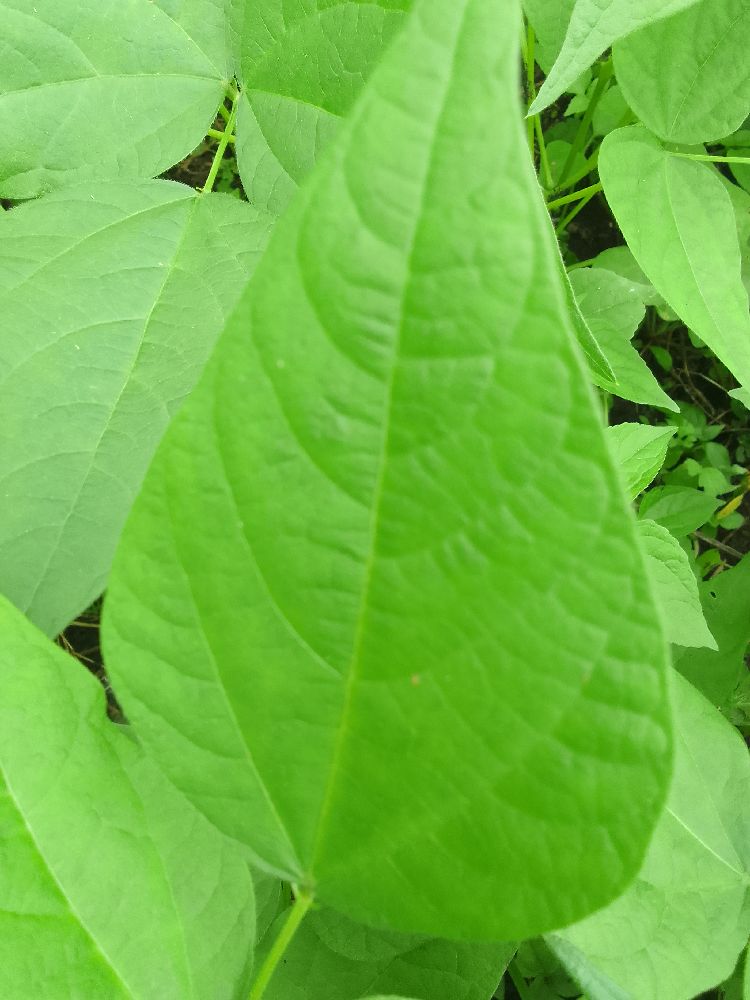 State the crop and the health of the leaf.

common bean, healthy
